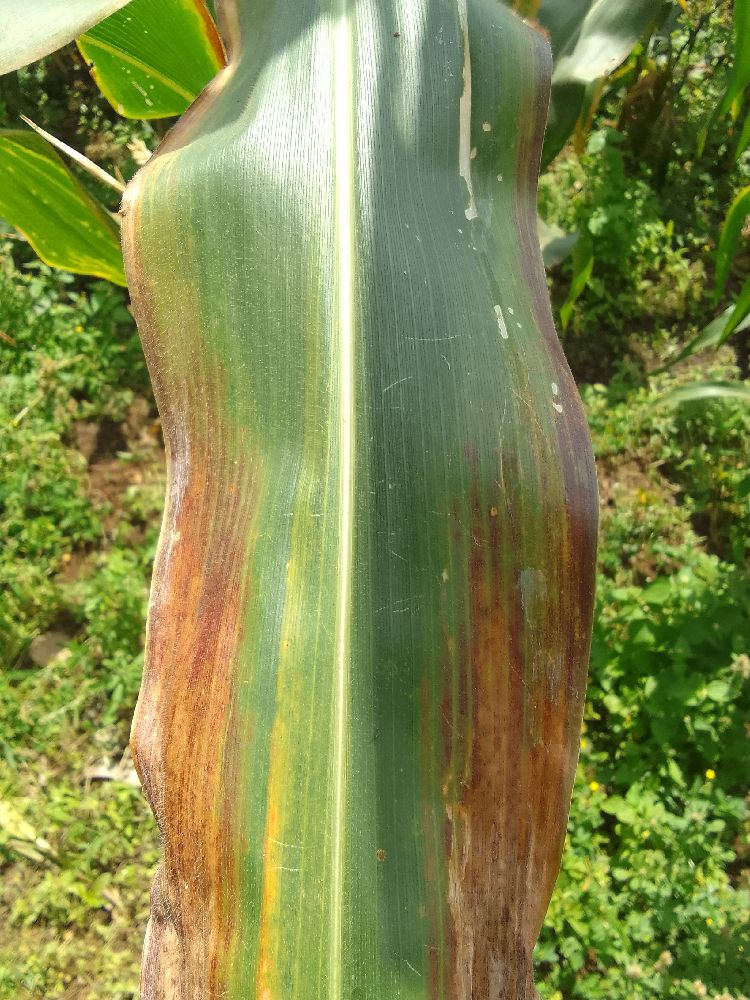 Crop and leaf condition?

maize, maize lethal necrosis
